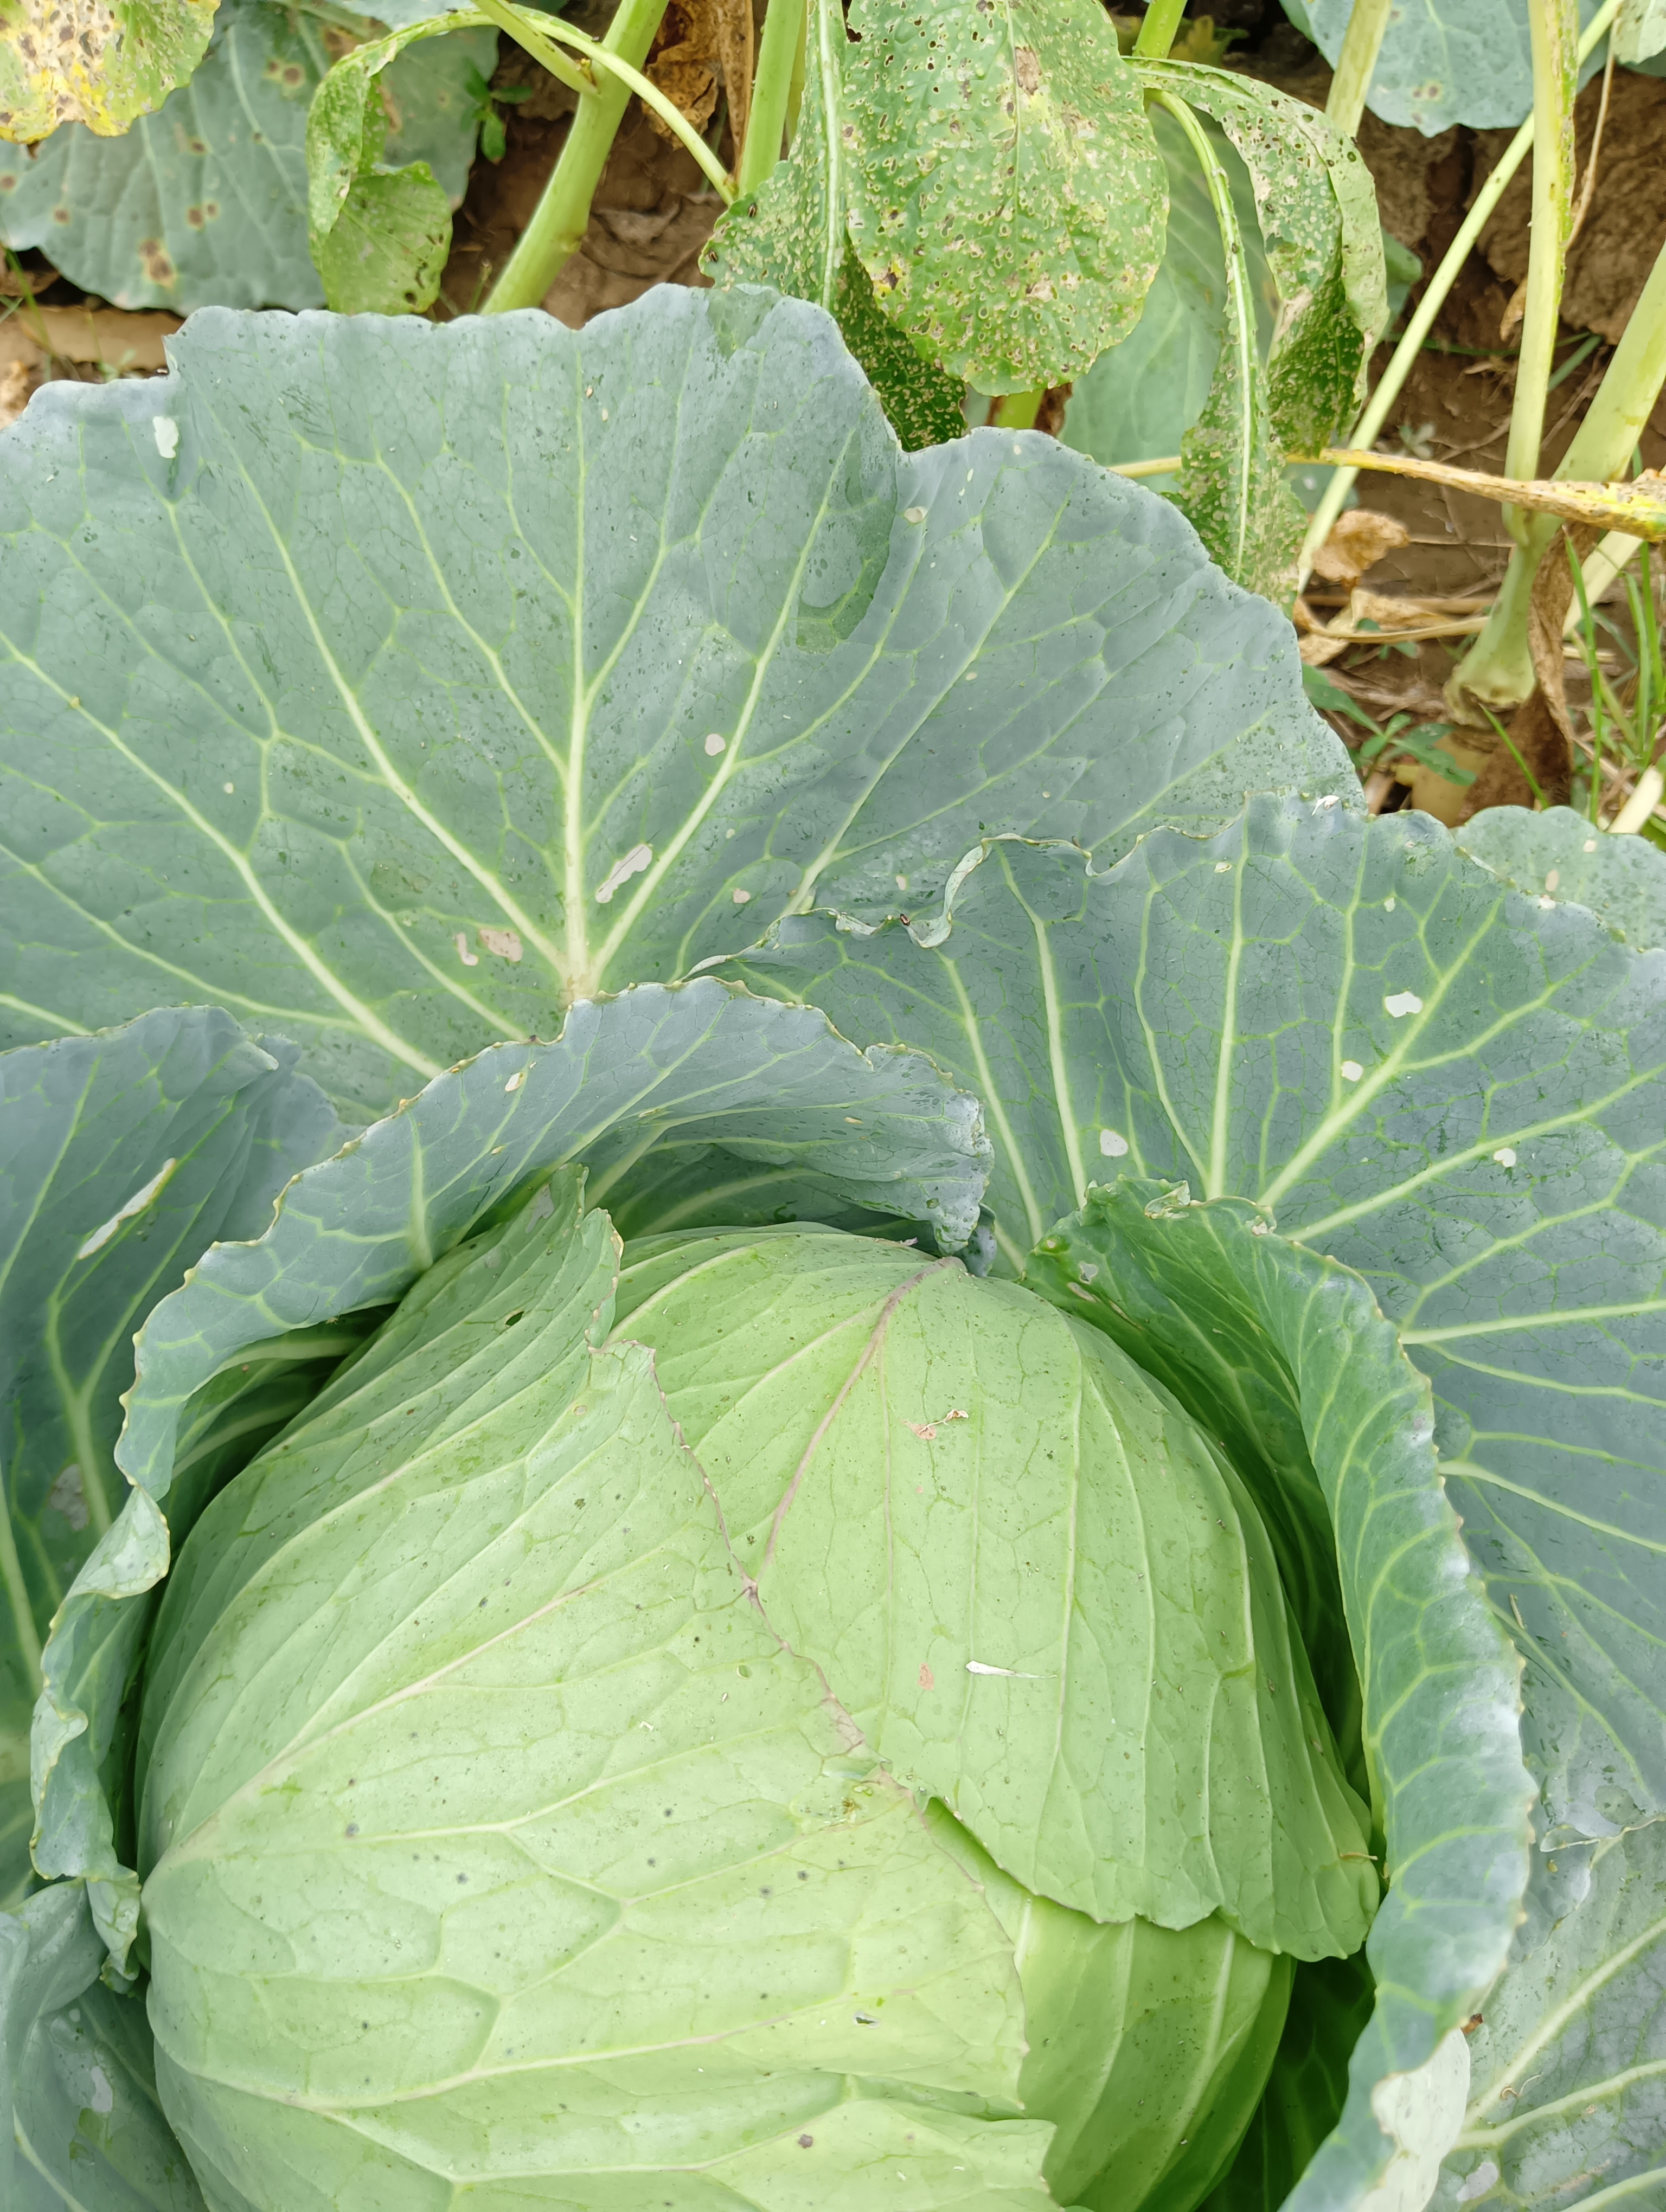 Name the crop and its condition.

cabbage, healthy
